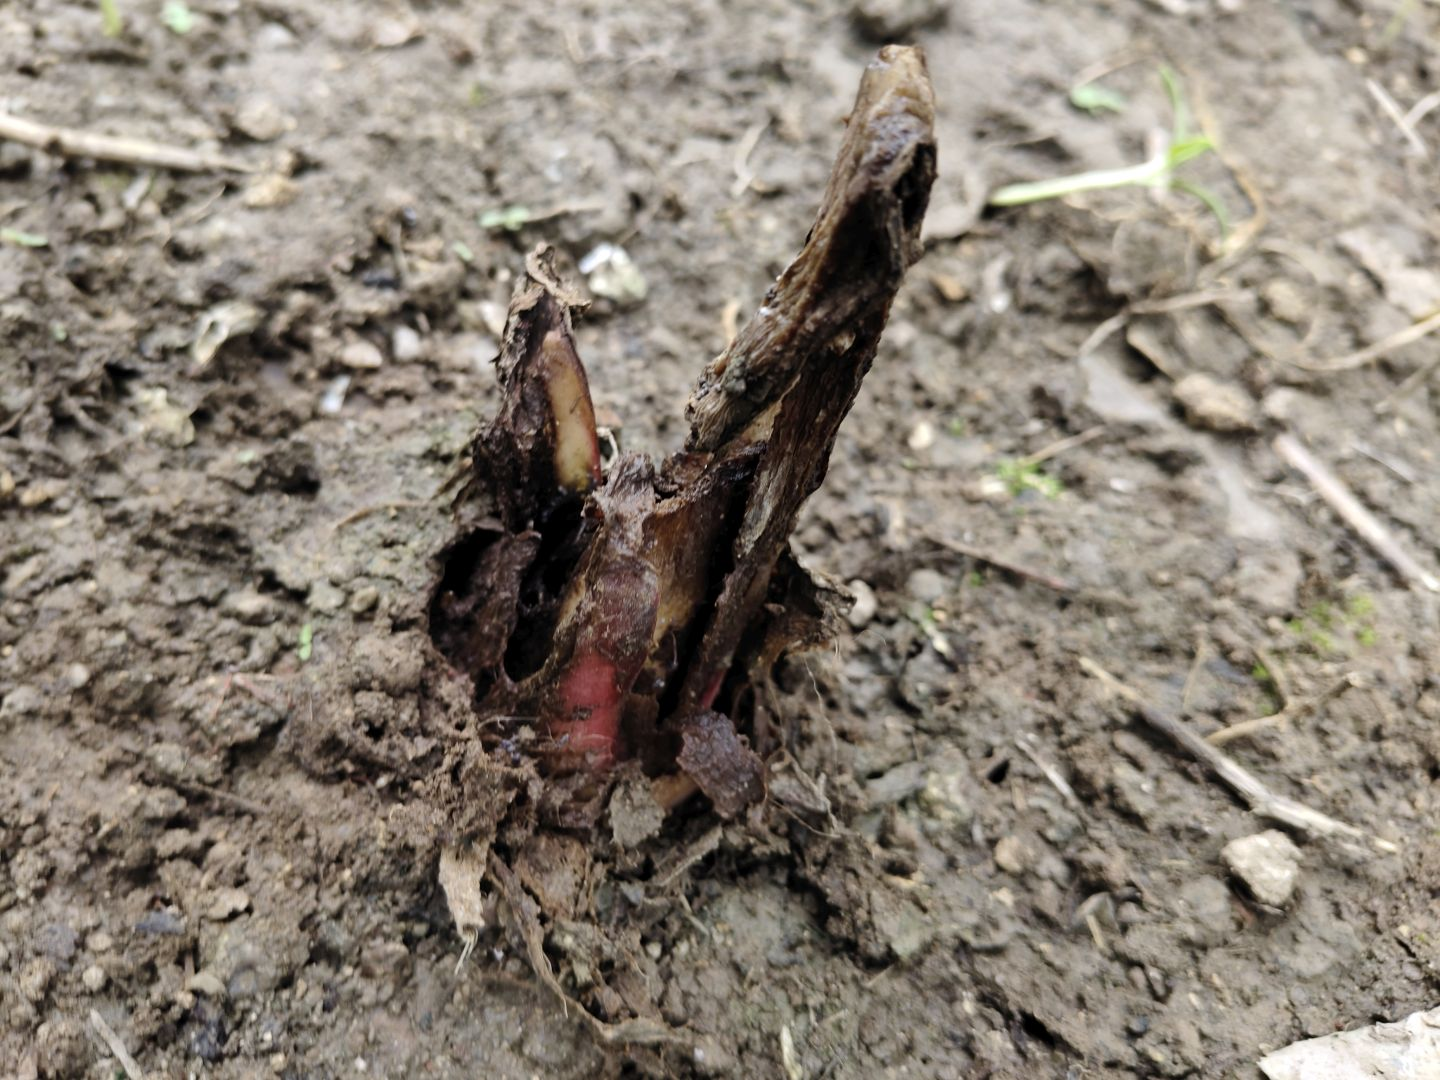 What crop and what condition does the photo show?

taro, root rot
